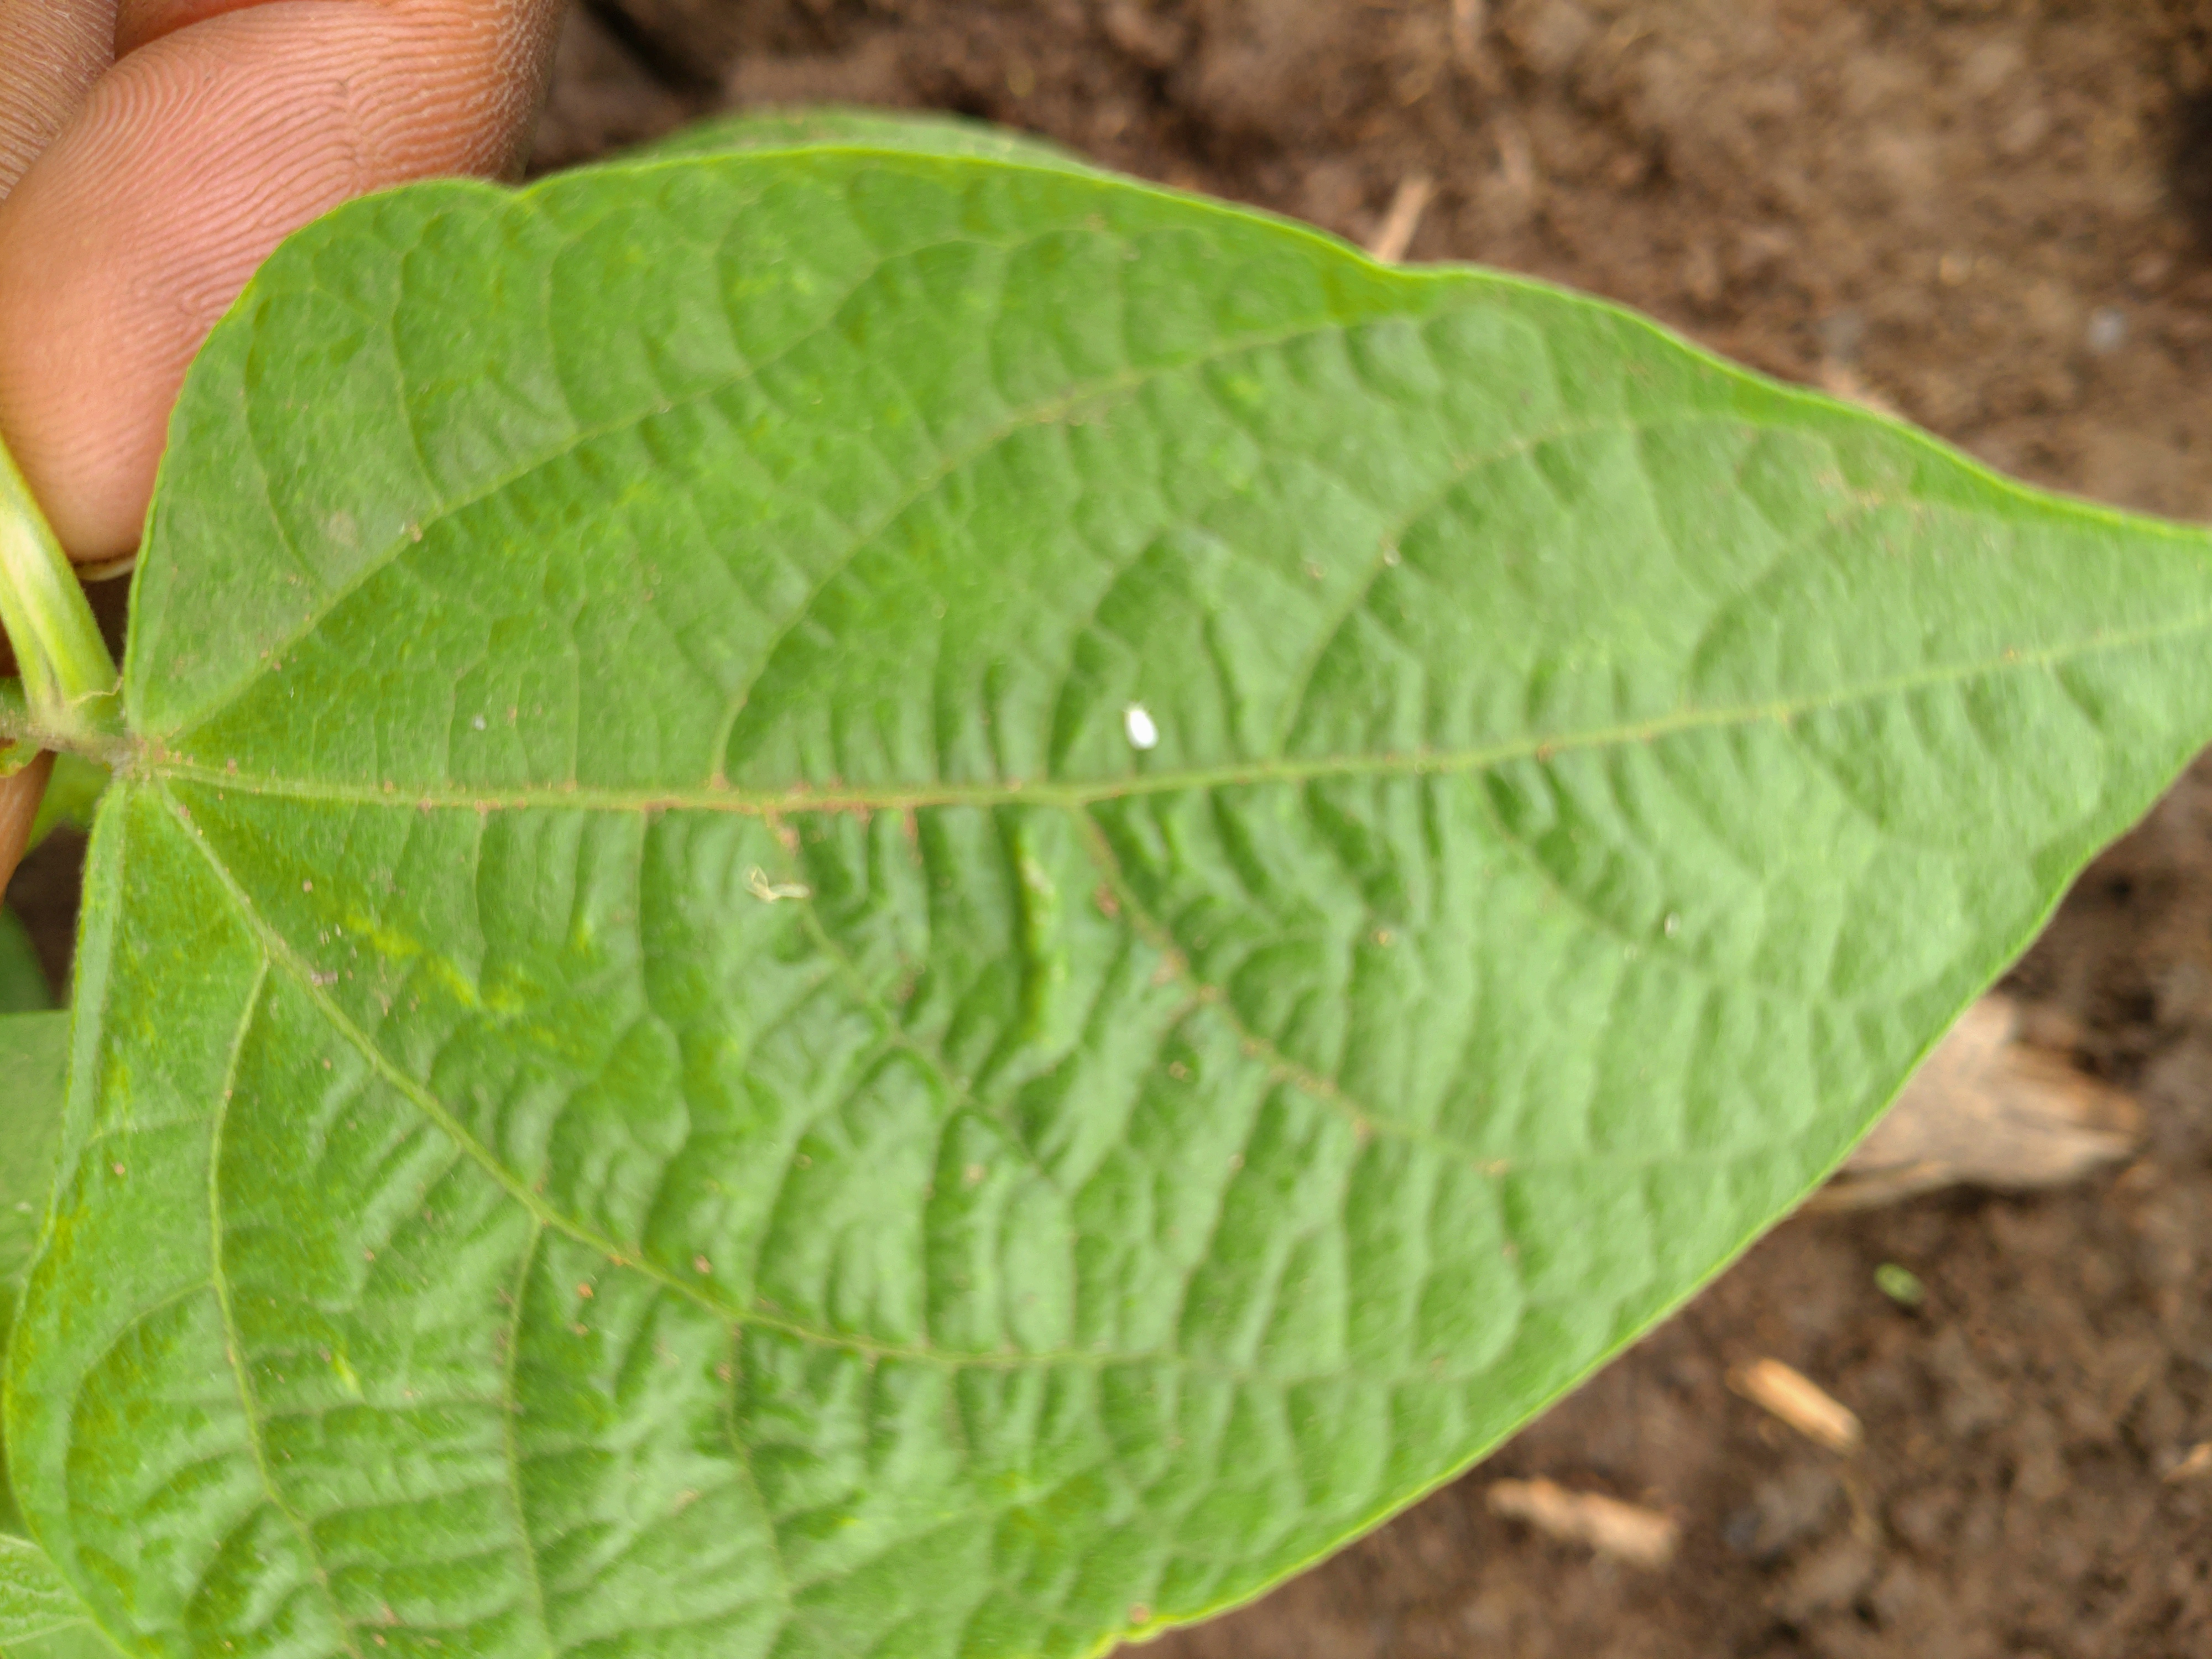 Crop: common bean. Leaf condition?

healthy
